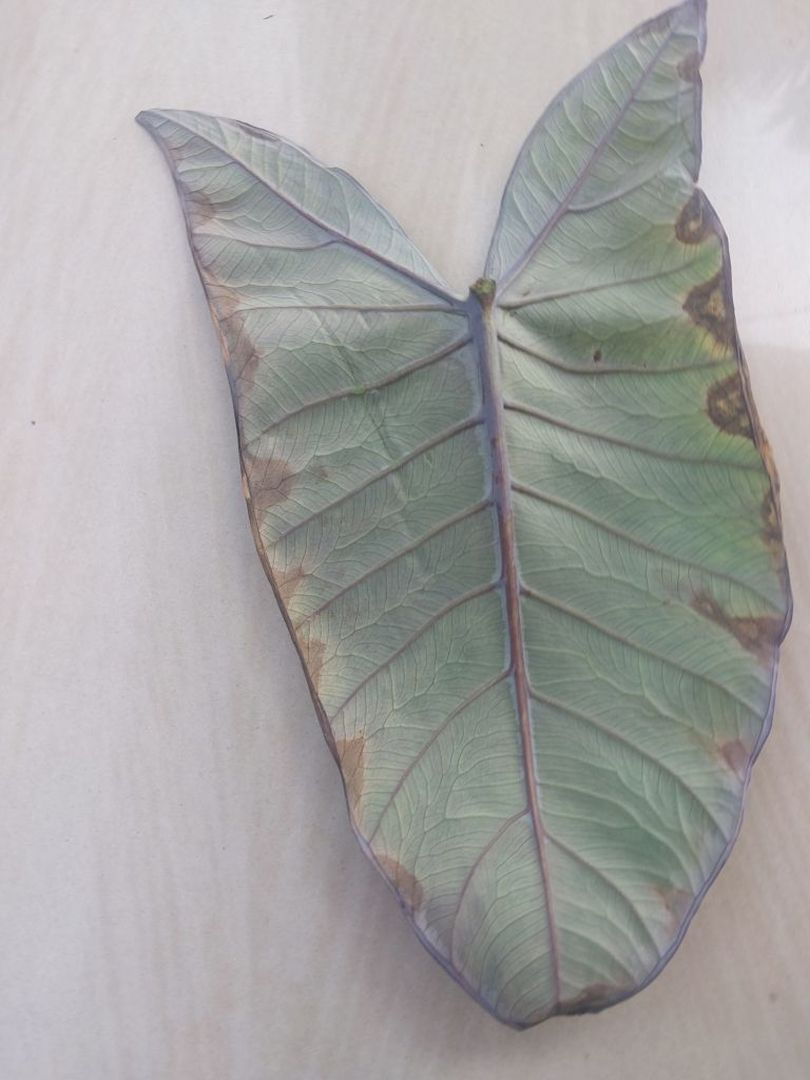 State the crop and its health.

taro, leaf blight
